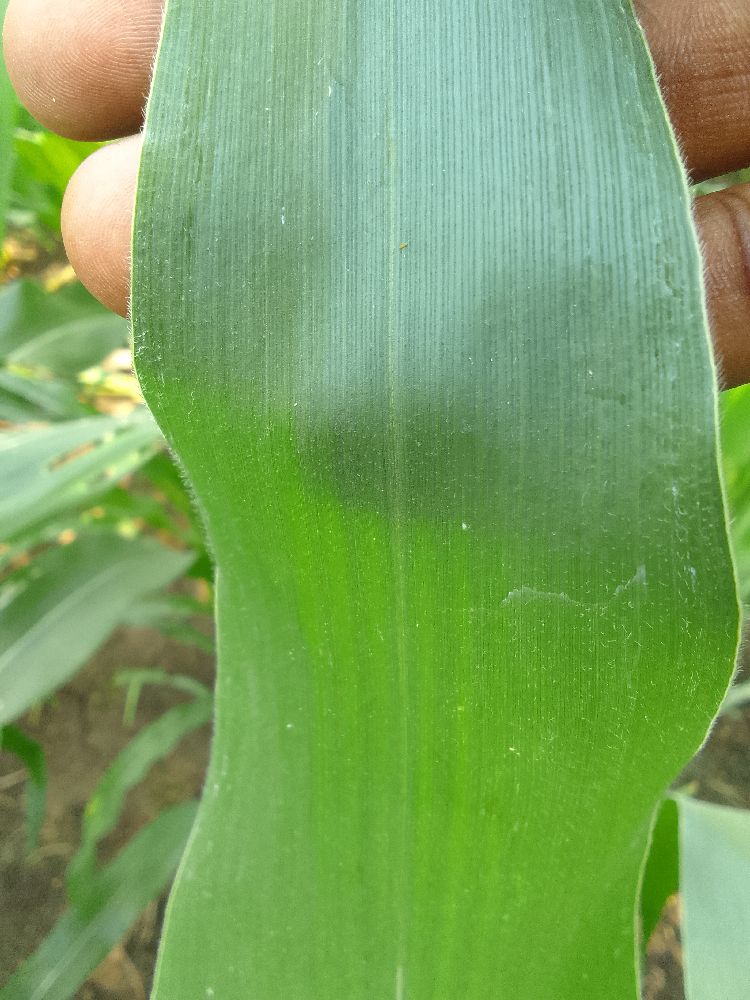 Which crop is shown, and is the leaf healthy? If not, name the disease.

maize, healthy
